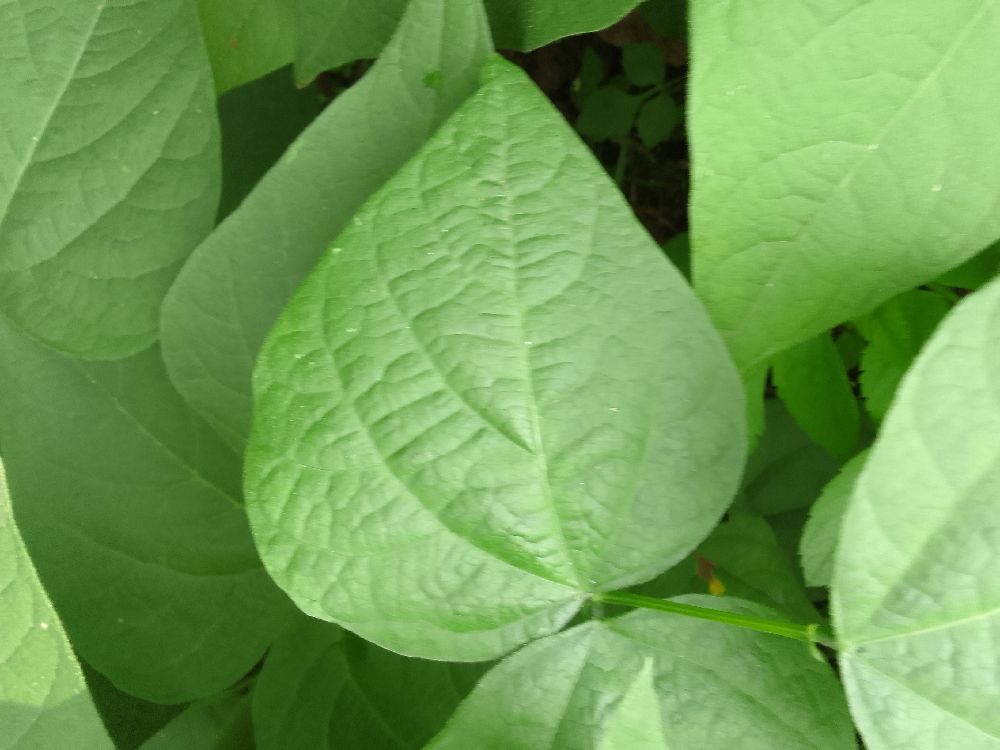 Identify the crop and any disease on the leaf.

common bean, healthy
